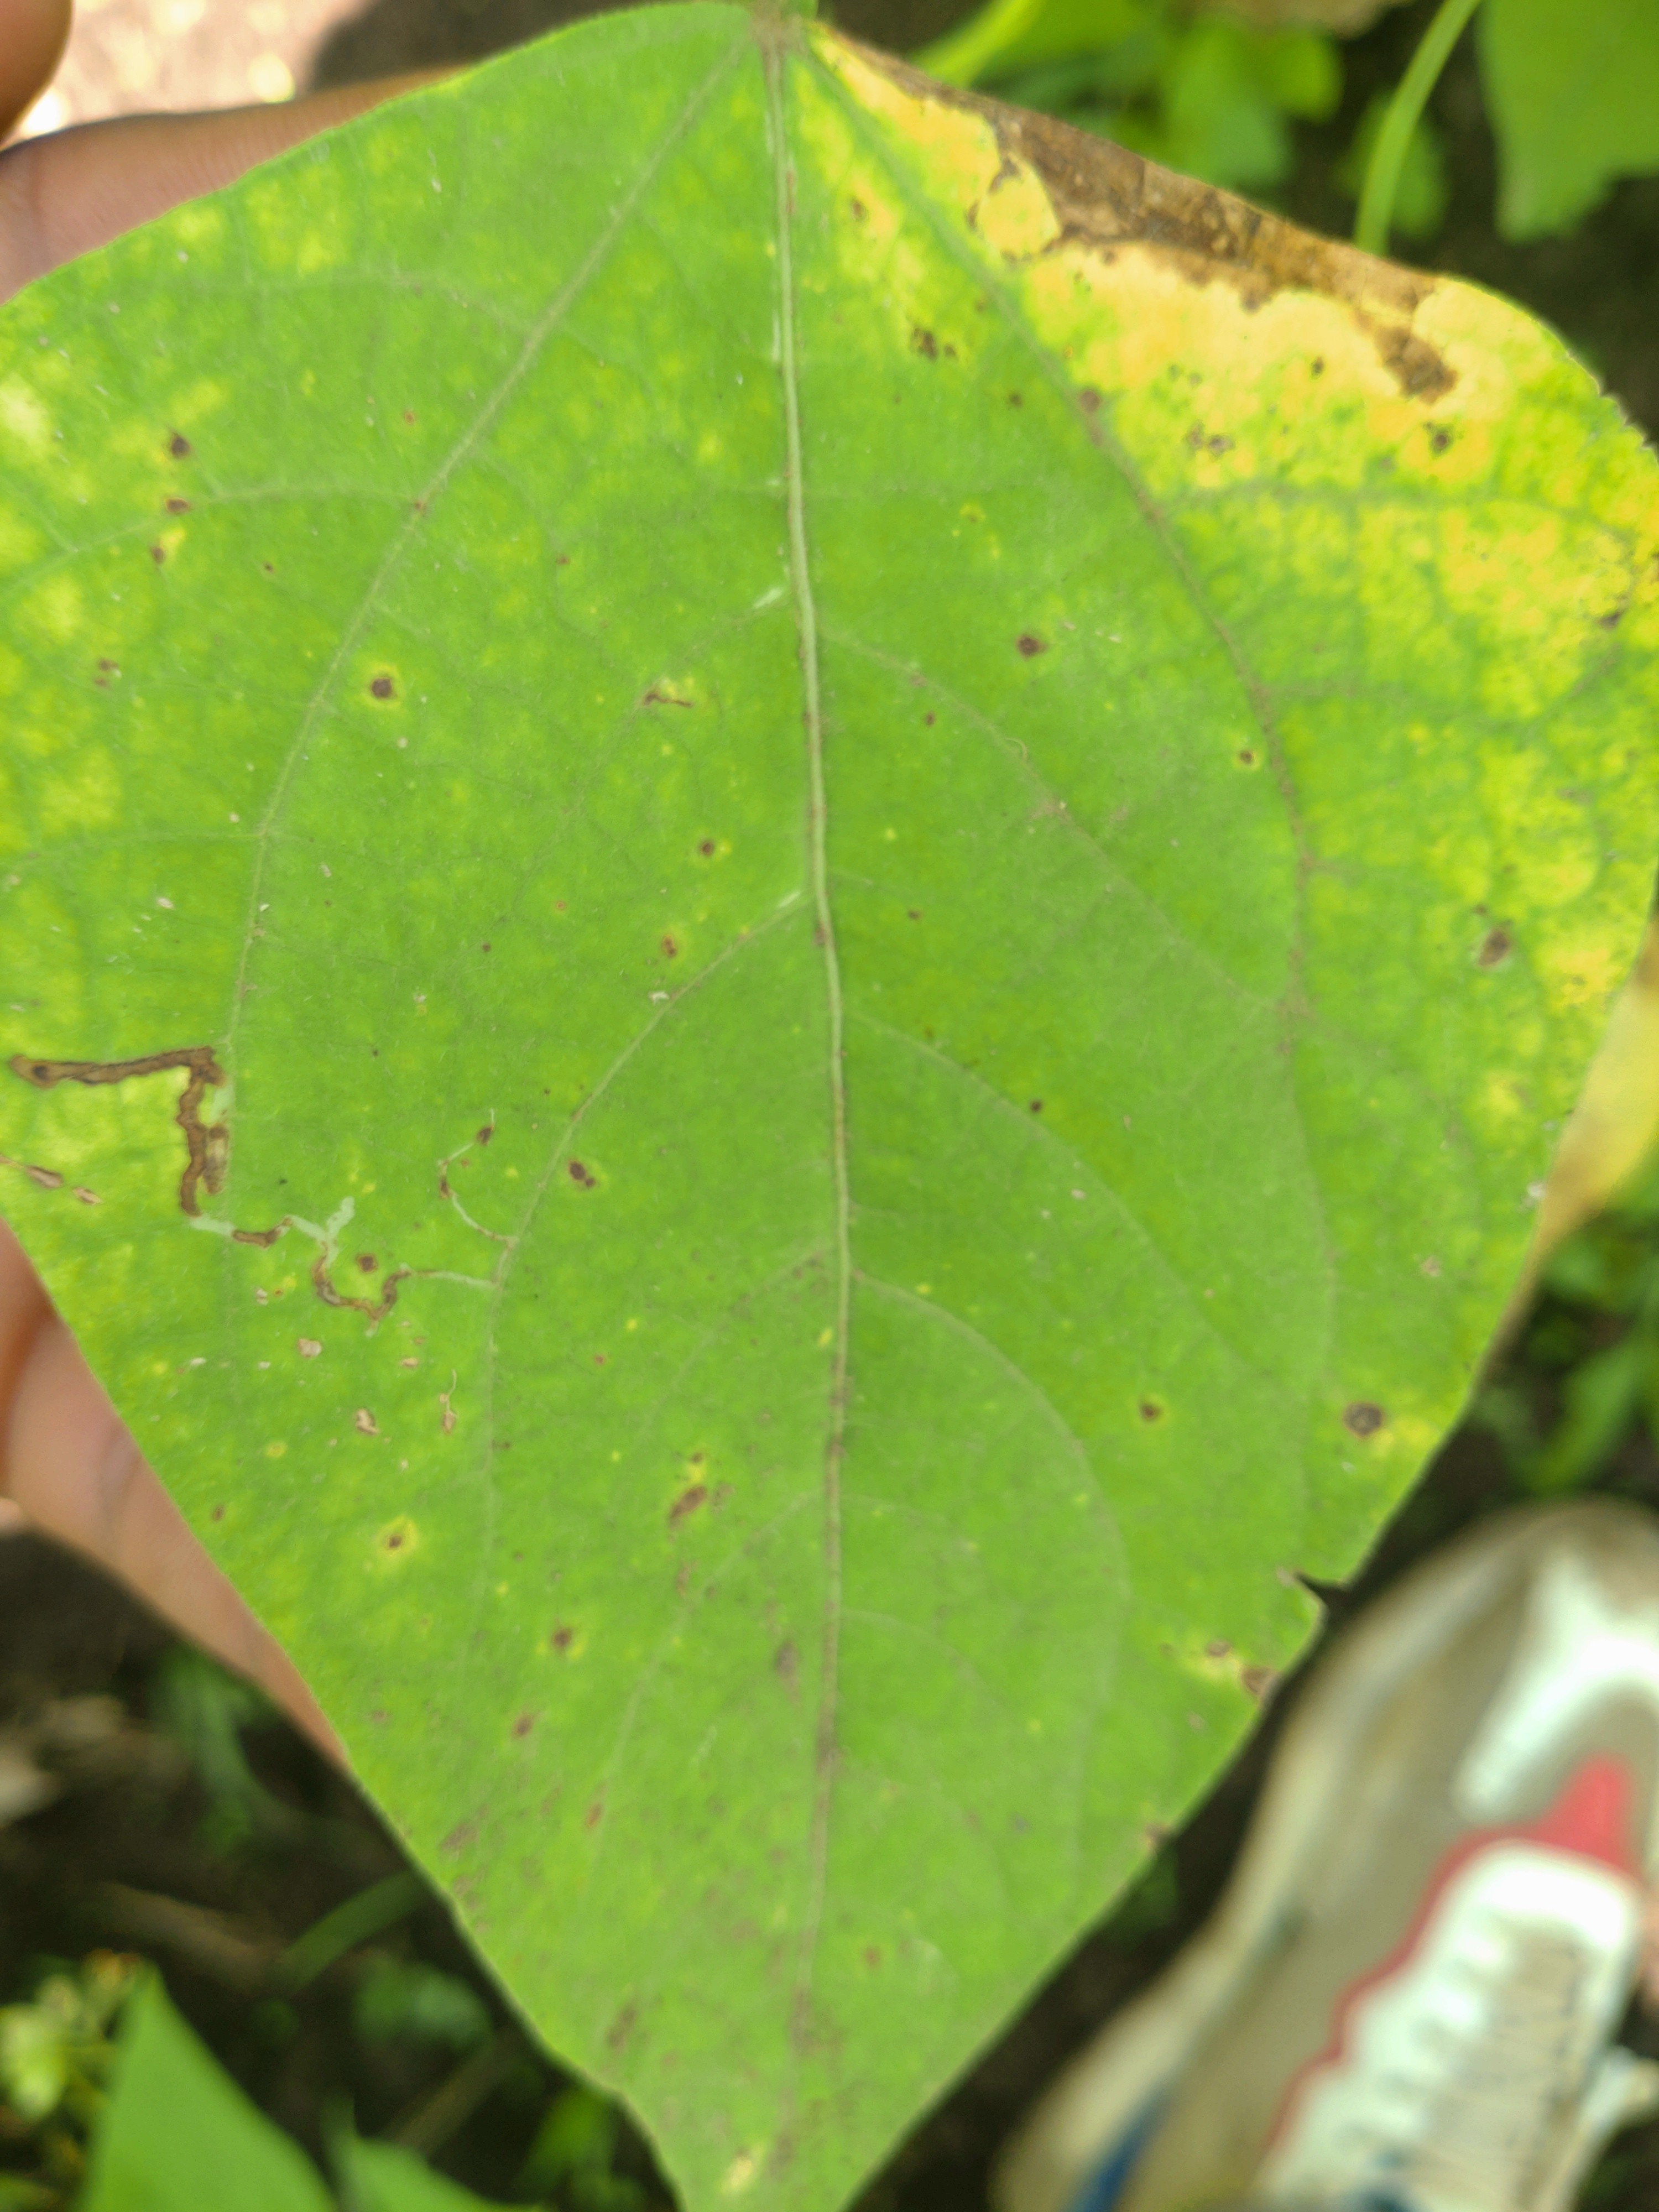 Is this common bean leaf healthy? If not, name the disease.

rust
